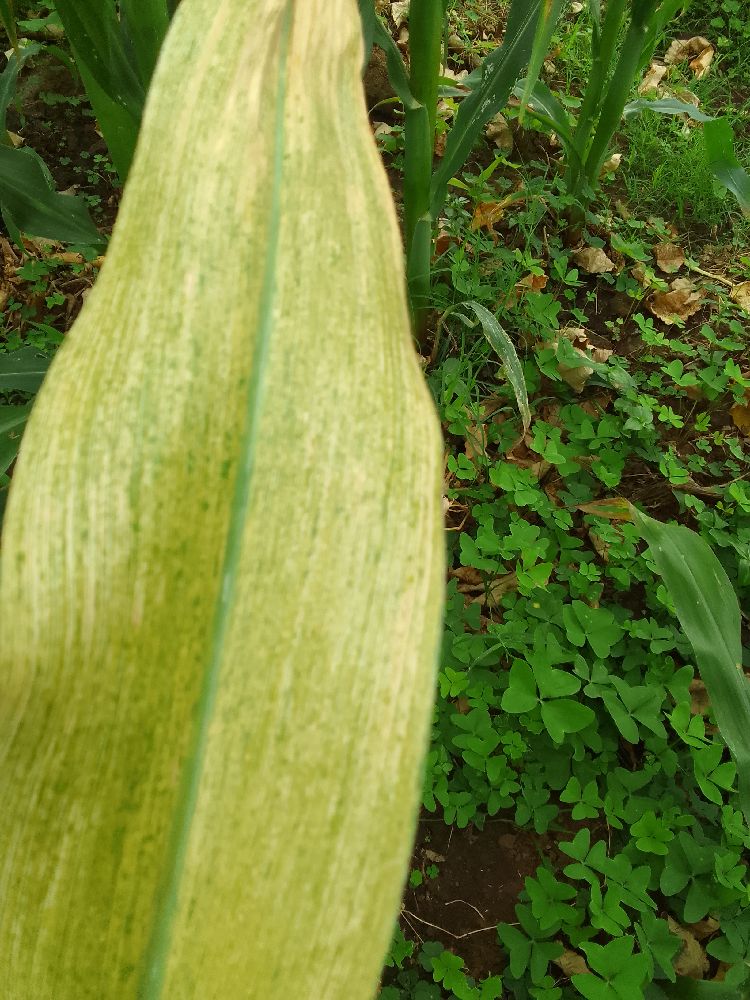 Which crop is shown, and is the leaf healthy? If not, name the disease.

maize, maize lethal necrosis
